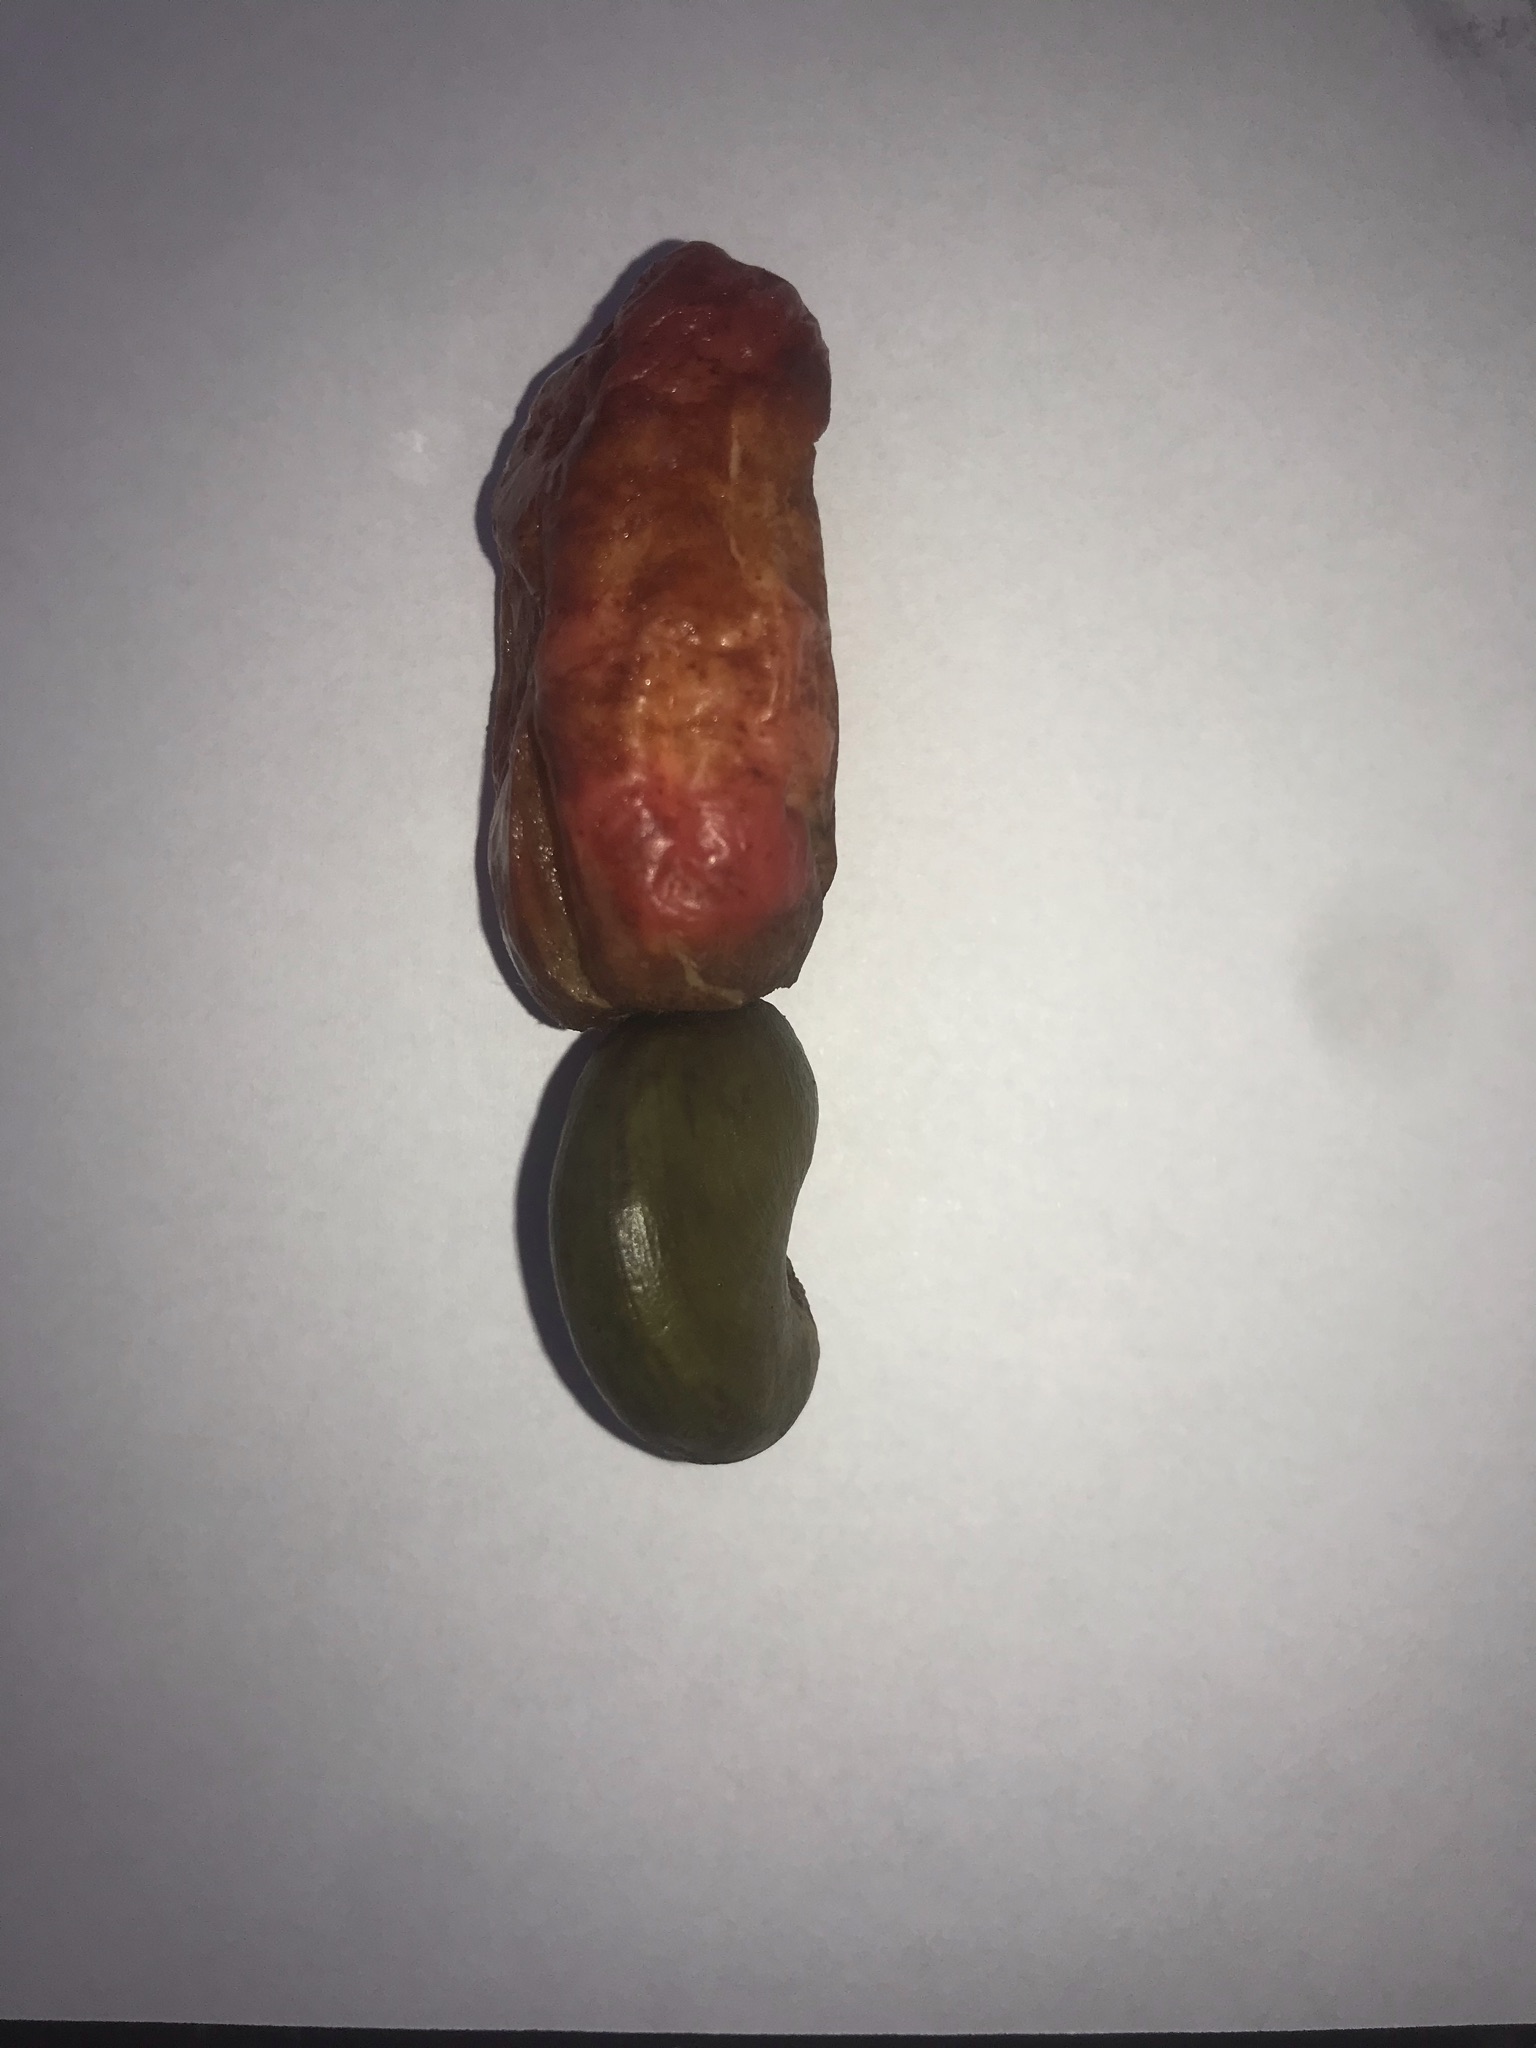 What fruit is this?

caju vermelho
